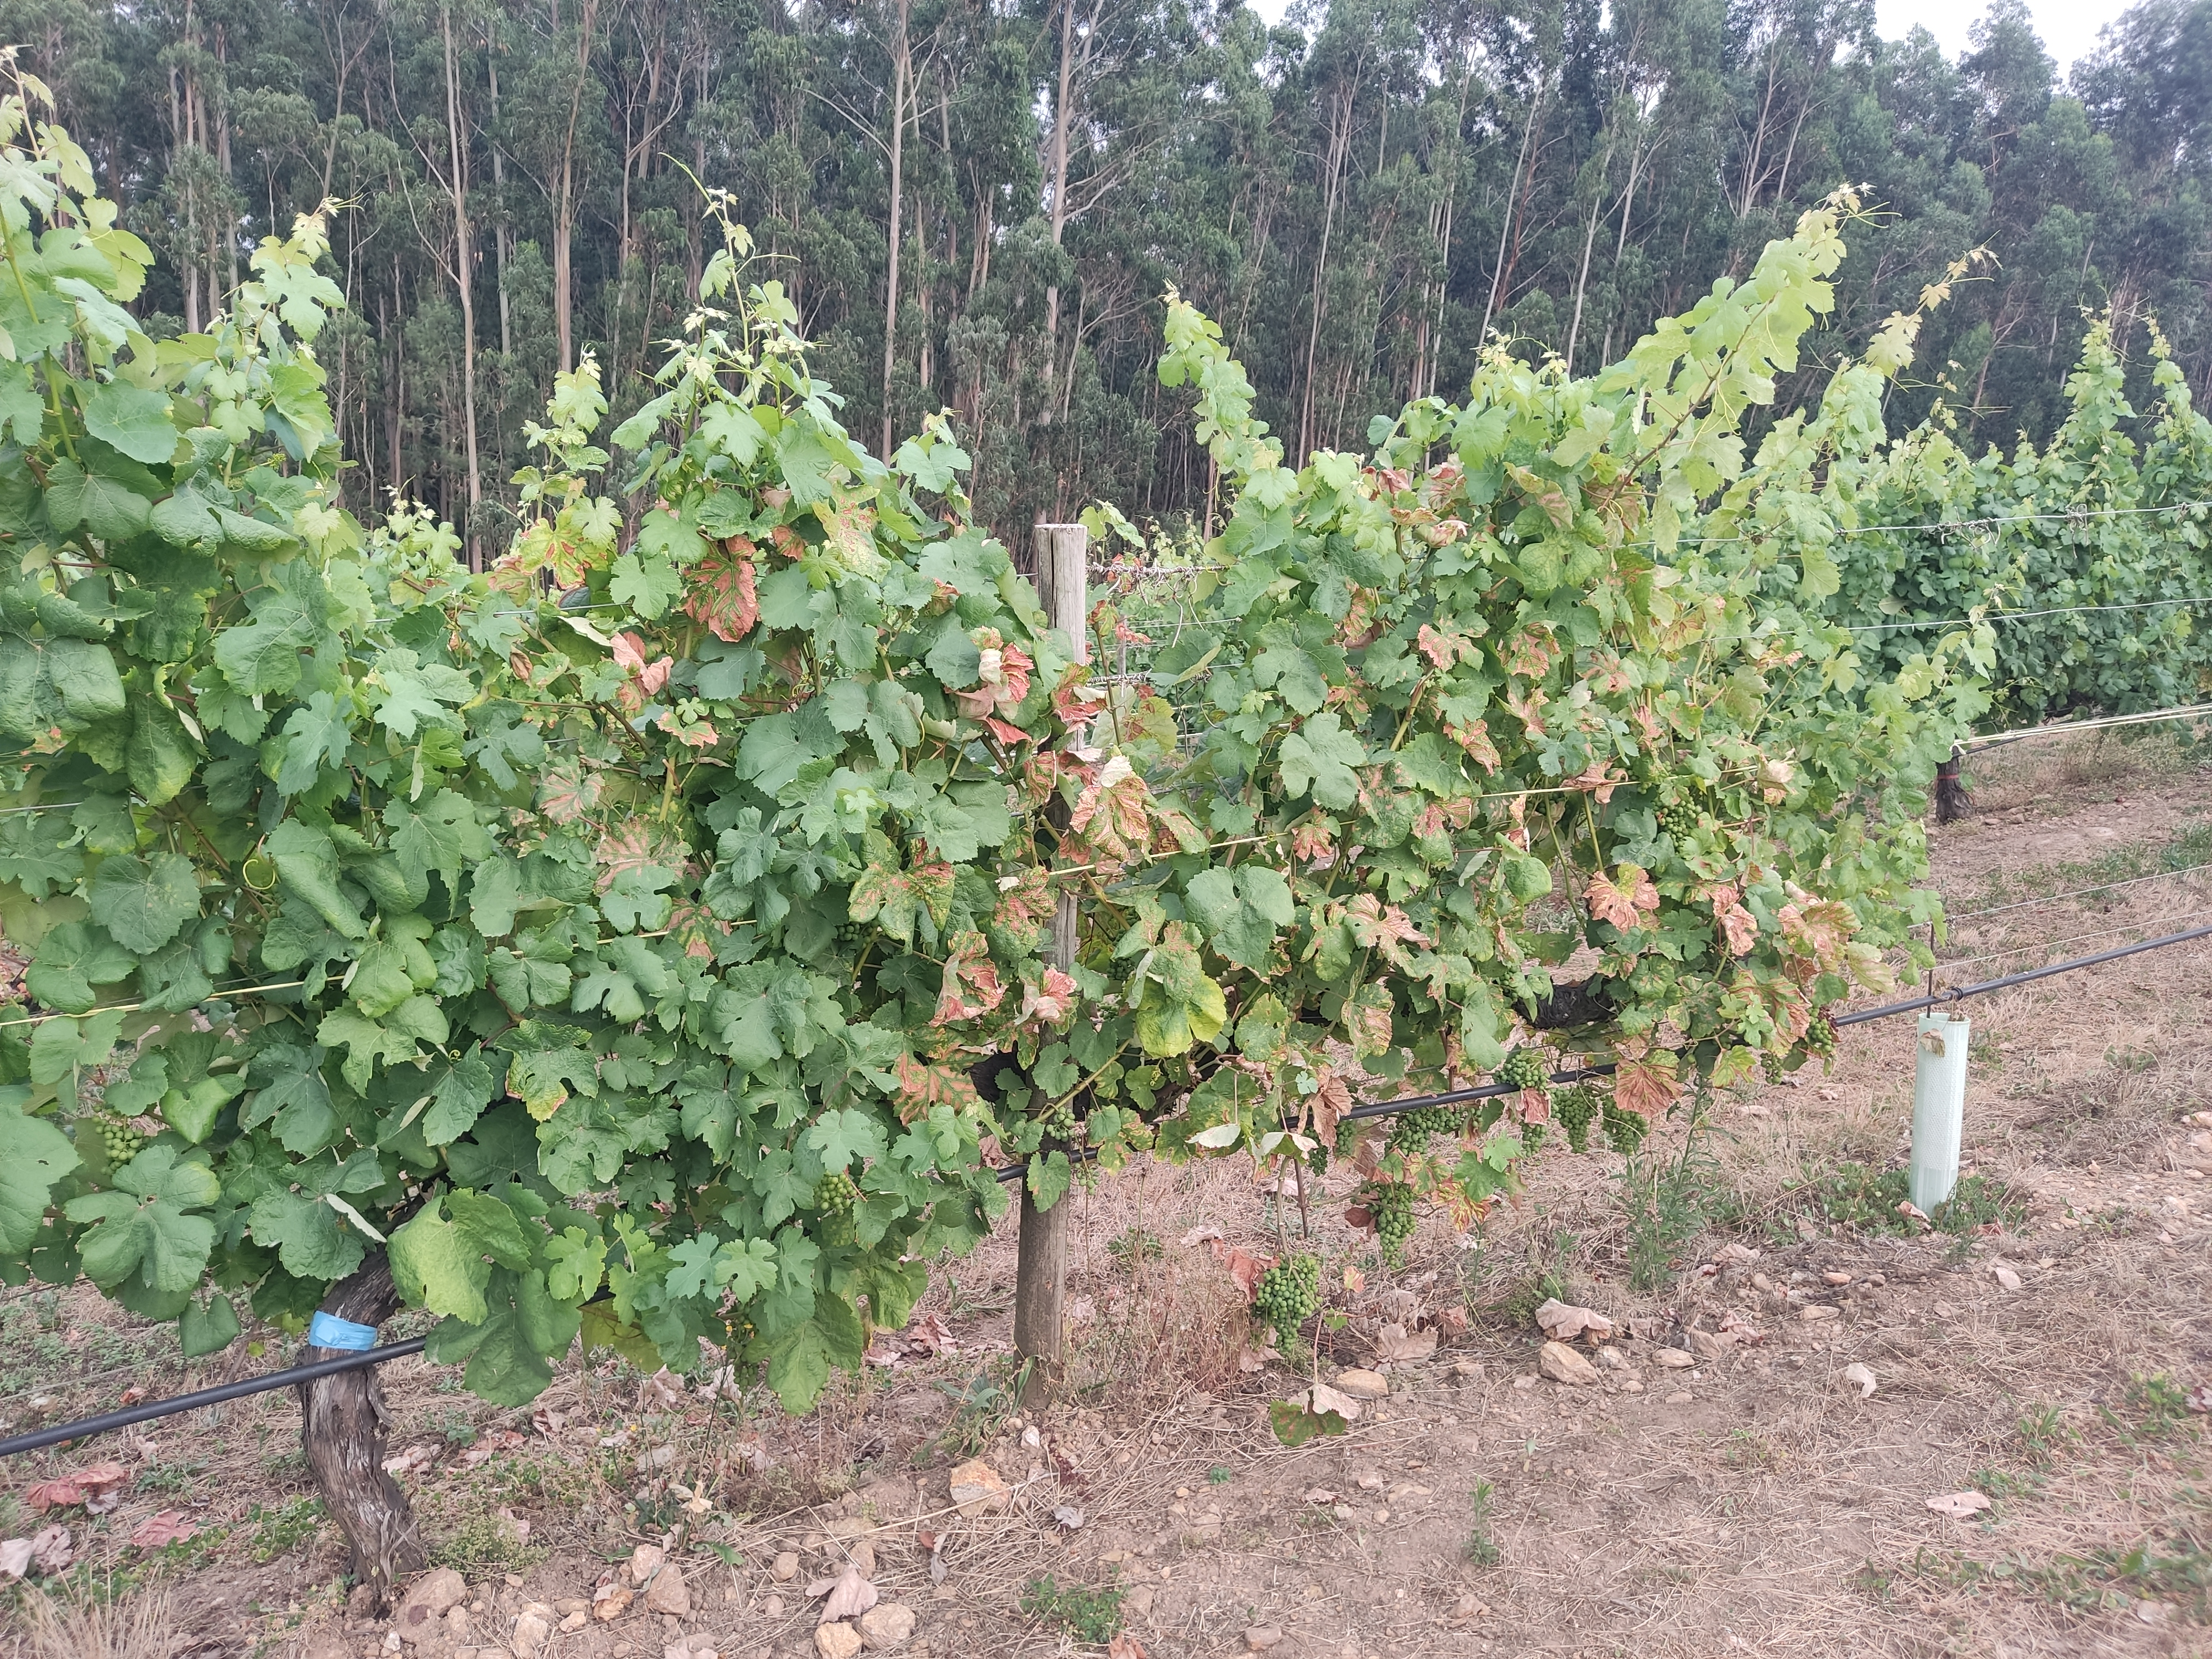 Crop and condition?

grapevine, affected by esca disease
